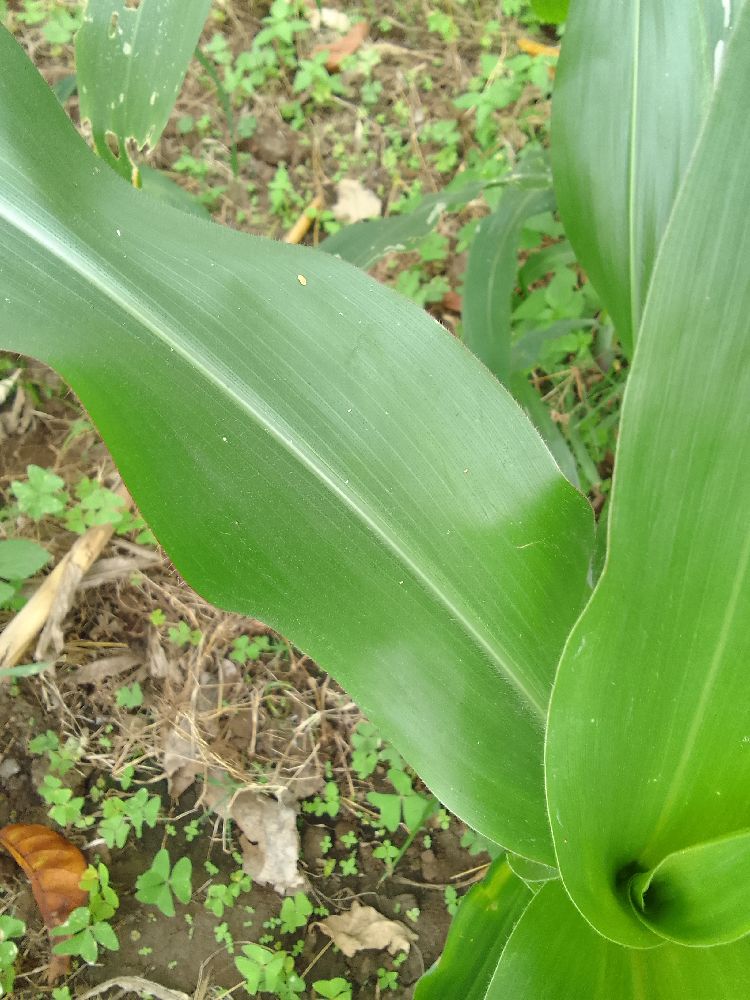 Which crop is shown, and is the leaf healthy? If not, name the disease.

maize, healthy
